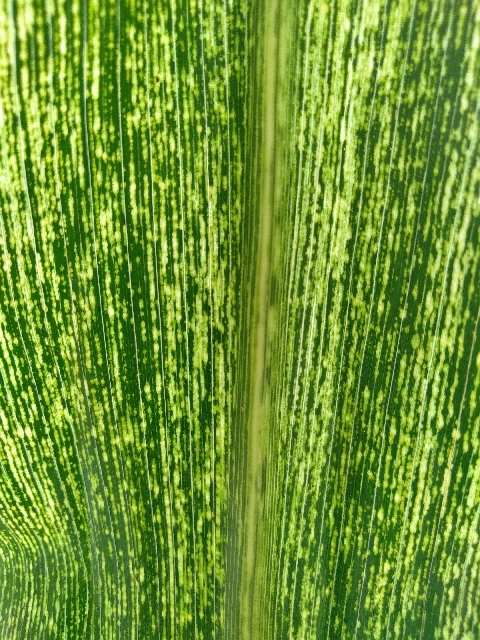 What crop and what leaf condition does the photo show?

maize, maize streak virus
